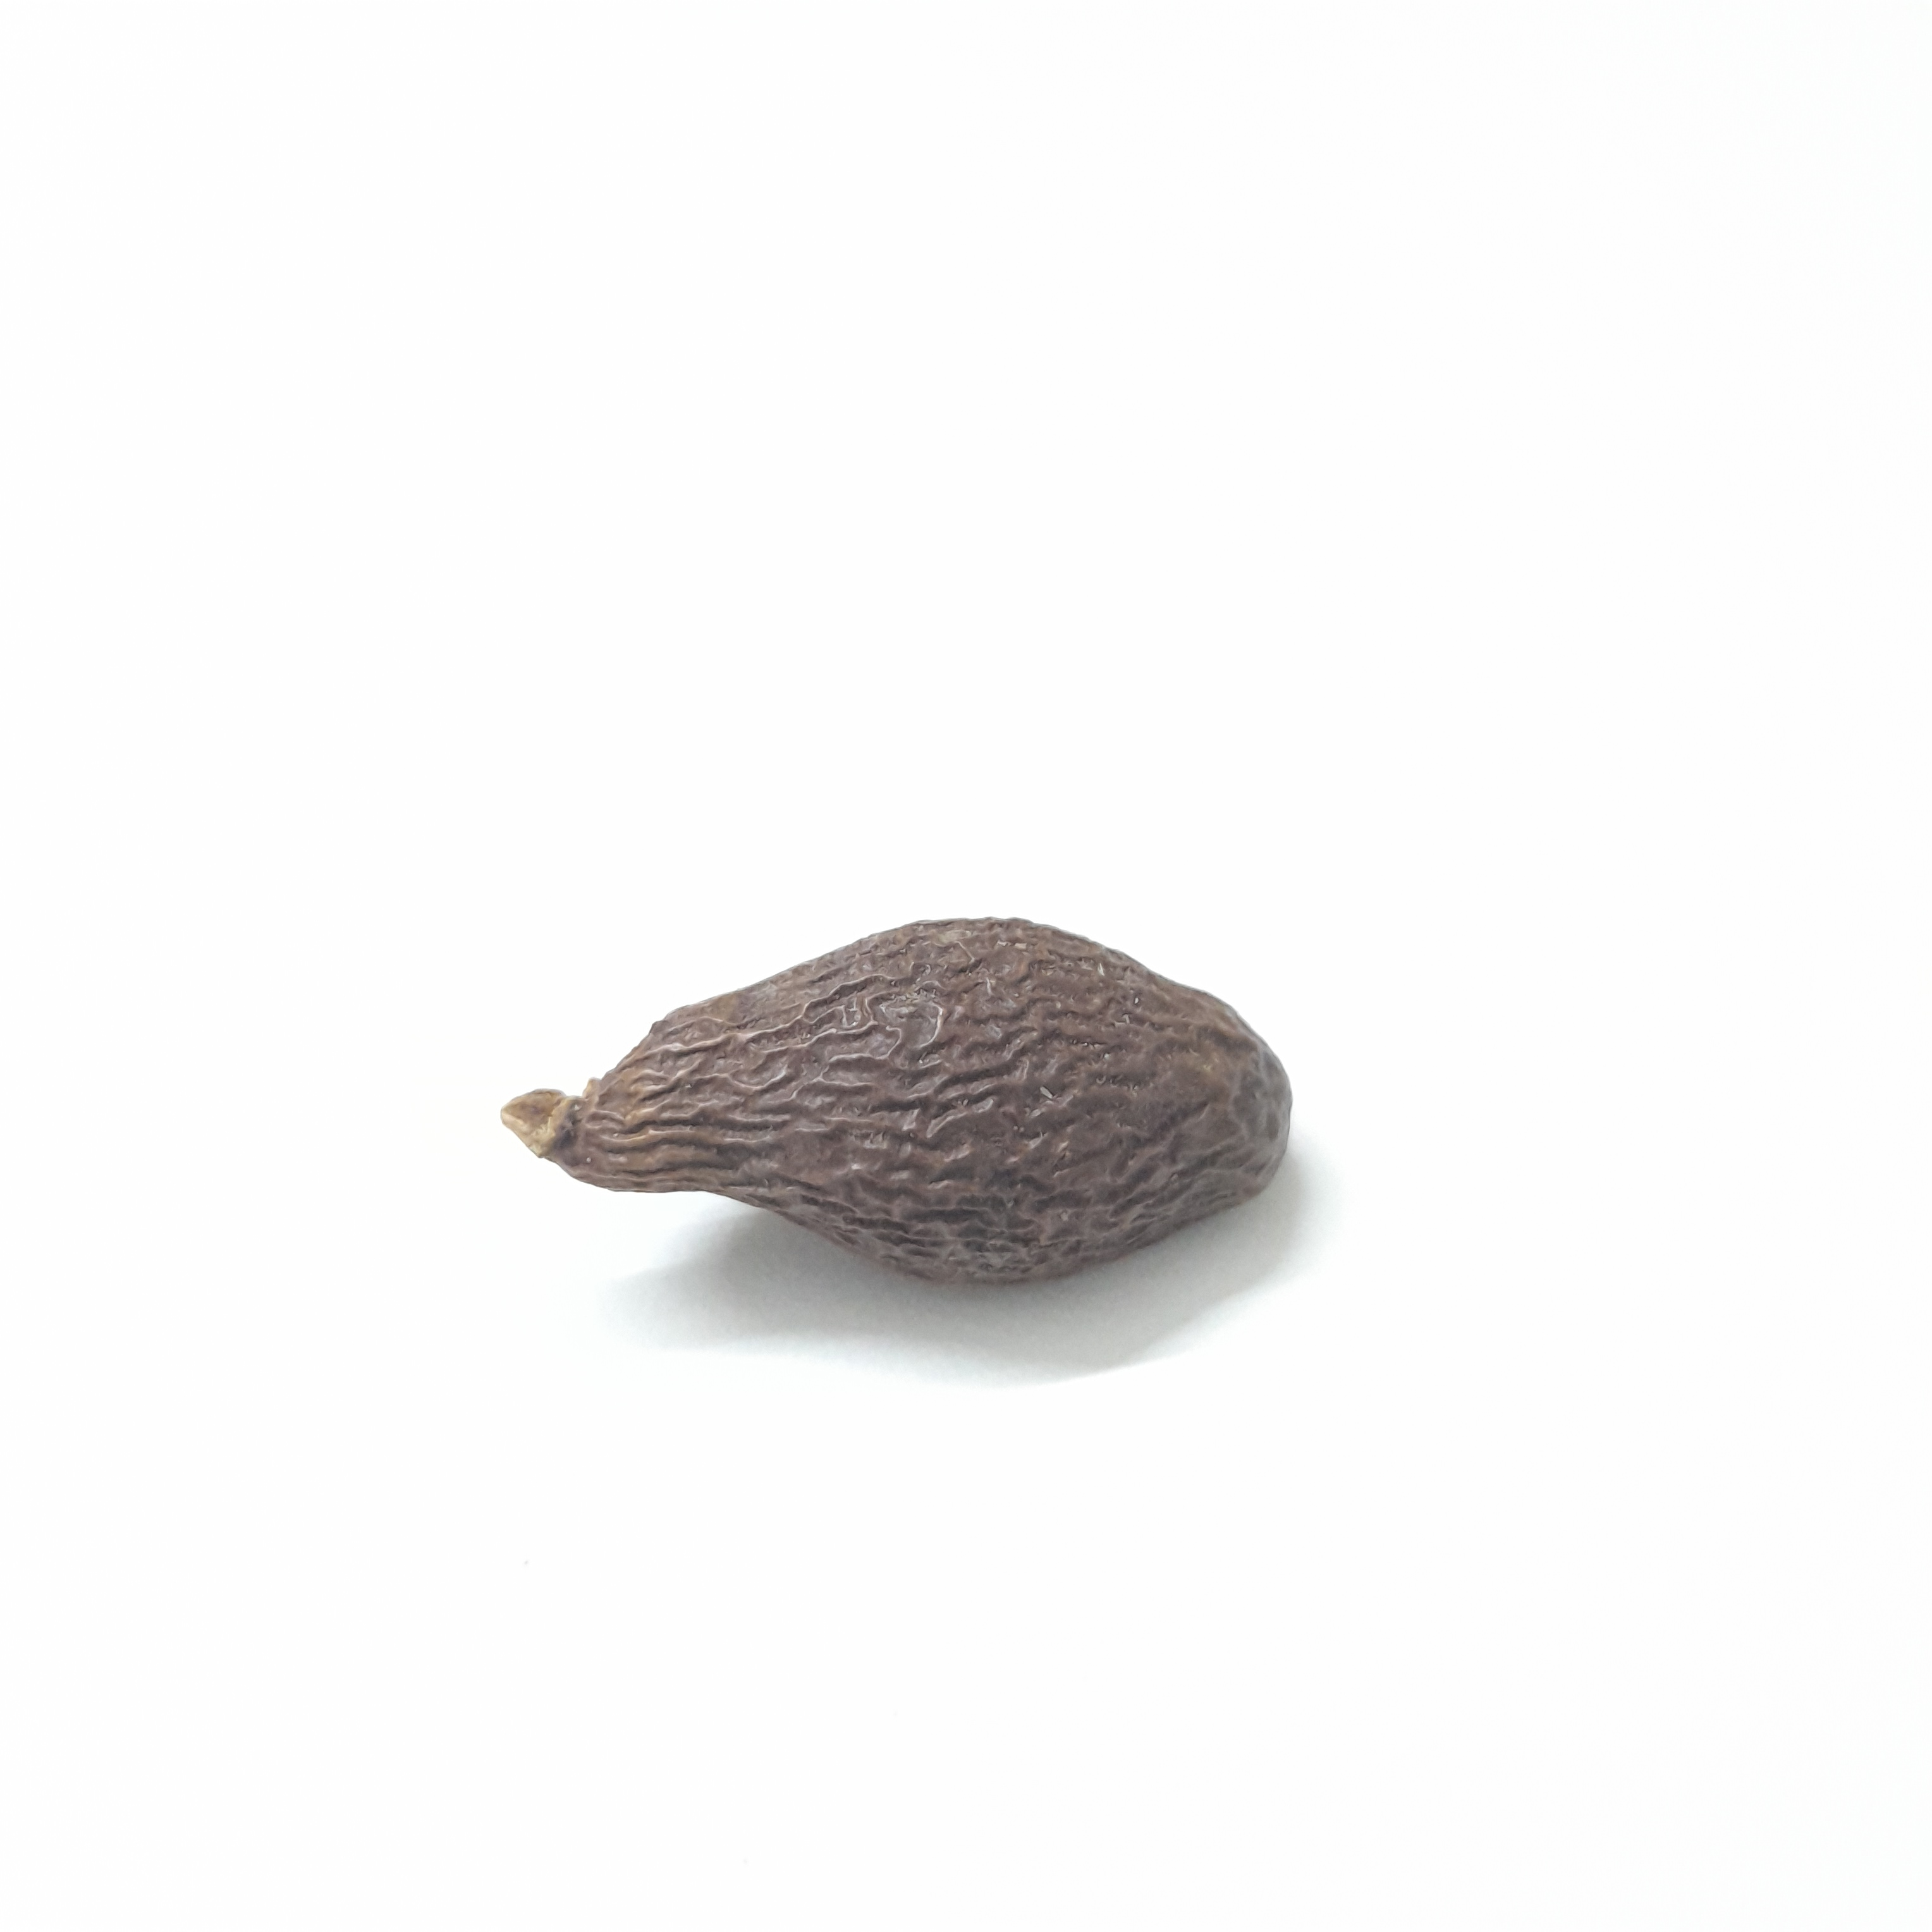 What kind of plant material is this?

niranjanphal
